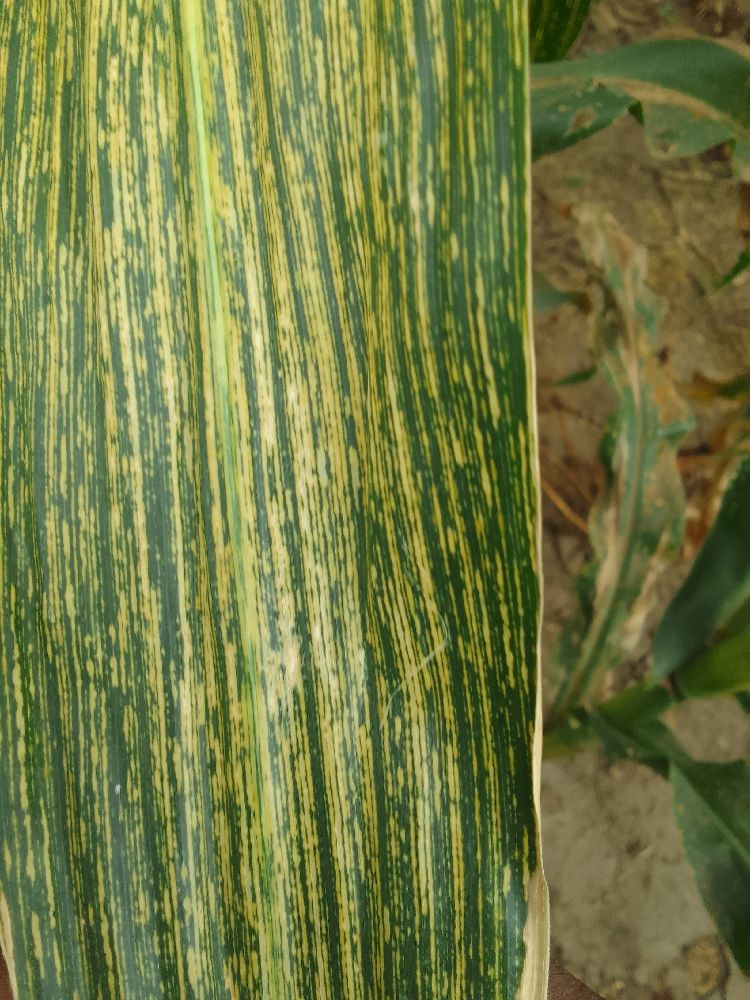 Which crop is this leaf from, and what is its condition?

maize, maize streak virus
